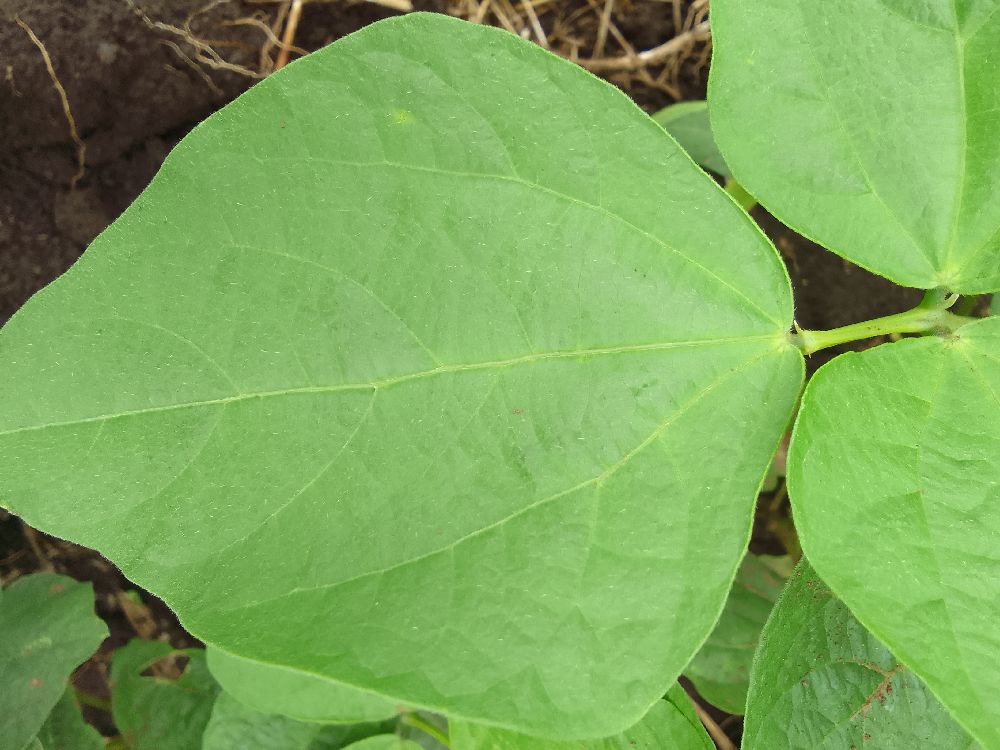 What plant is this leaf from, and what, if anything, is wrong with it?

common bean, healthy
